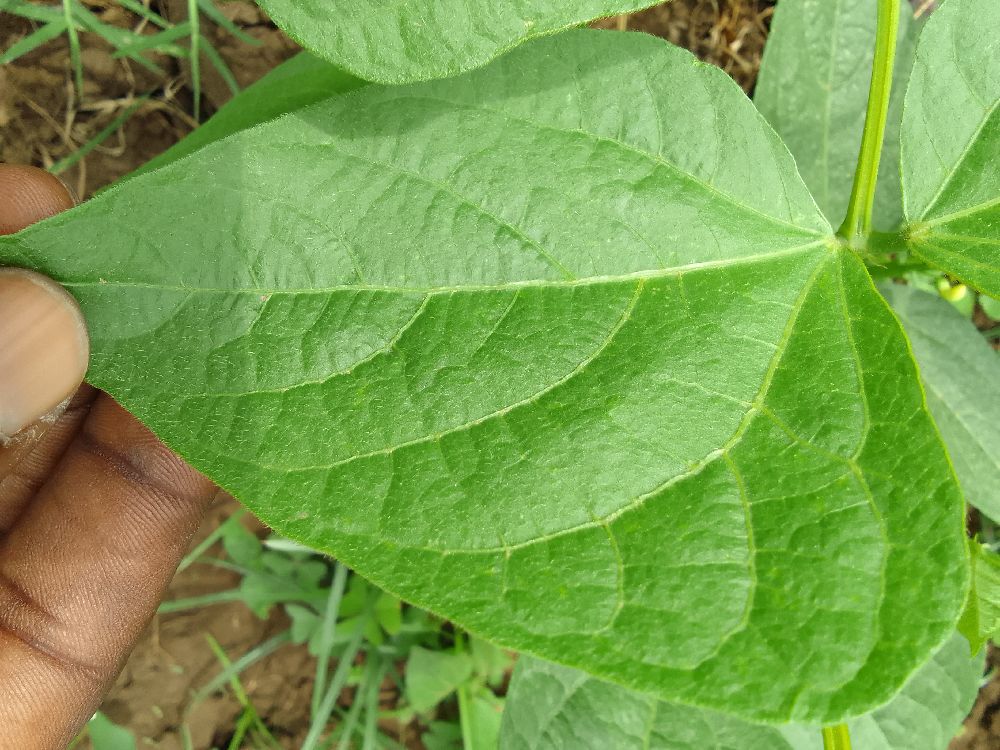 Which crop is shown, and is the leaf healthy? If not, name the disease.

common bean, healthy
